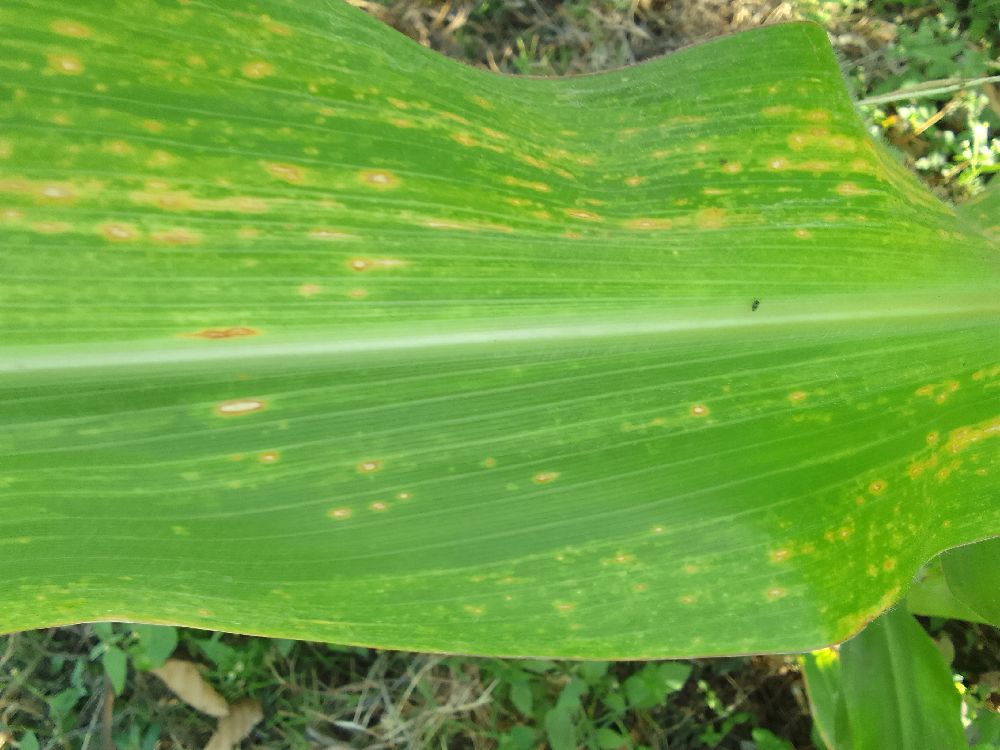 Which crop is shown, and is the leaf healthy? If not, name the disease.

maize, maize lethal necrosis
